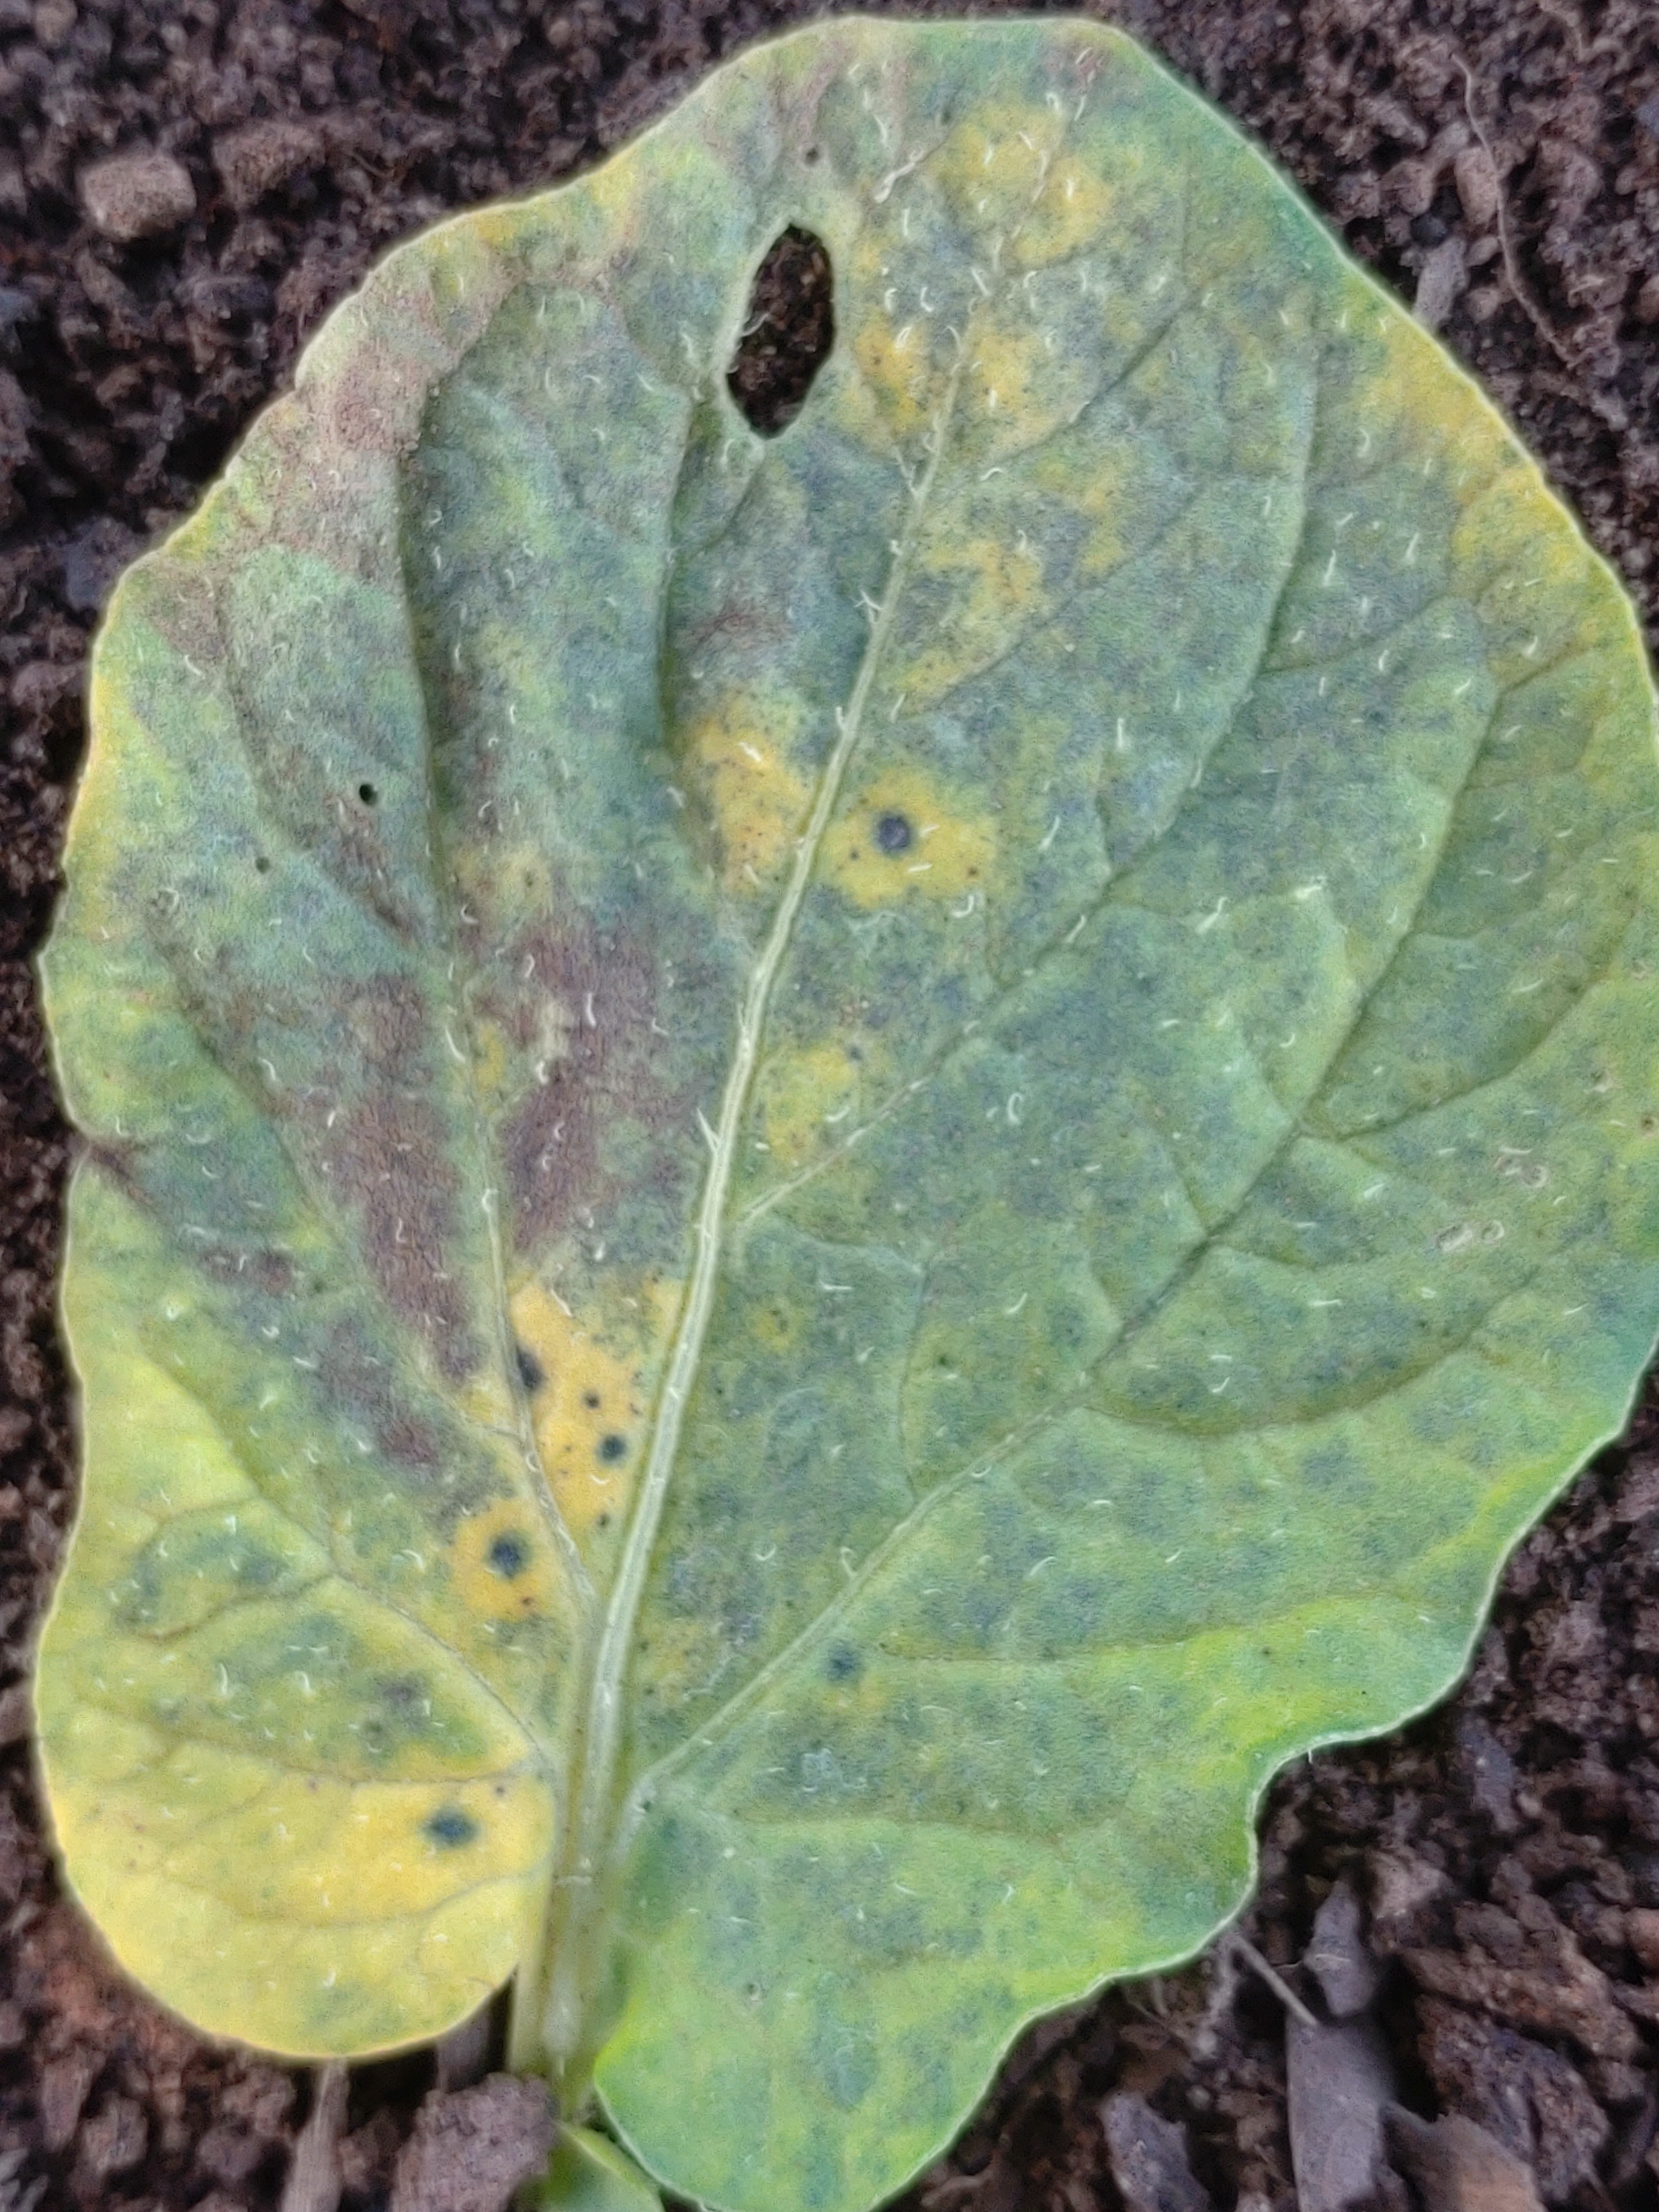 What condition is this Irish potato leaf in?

late blight
